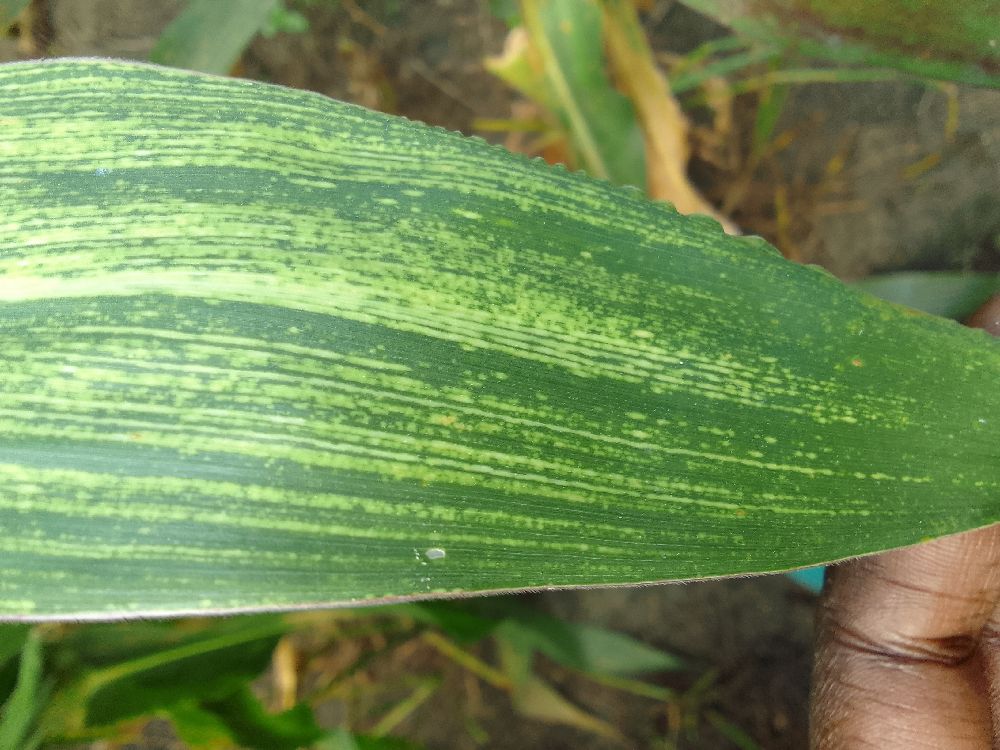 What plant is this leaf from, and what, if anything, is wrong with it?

maize, maize streak virus
